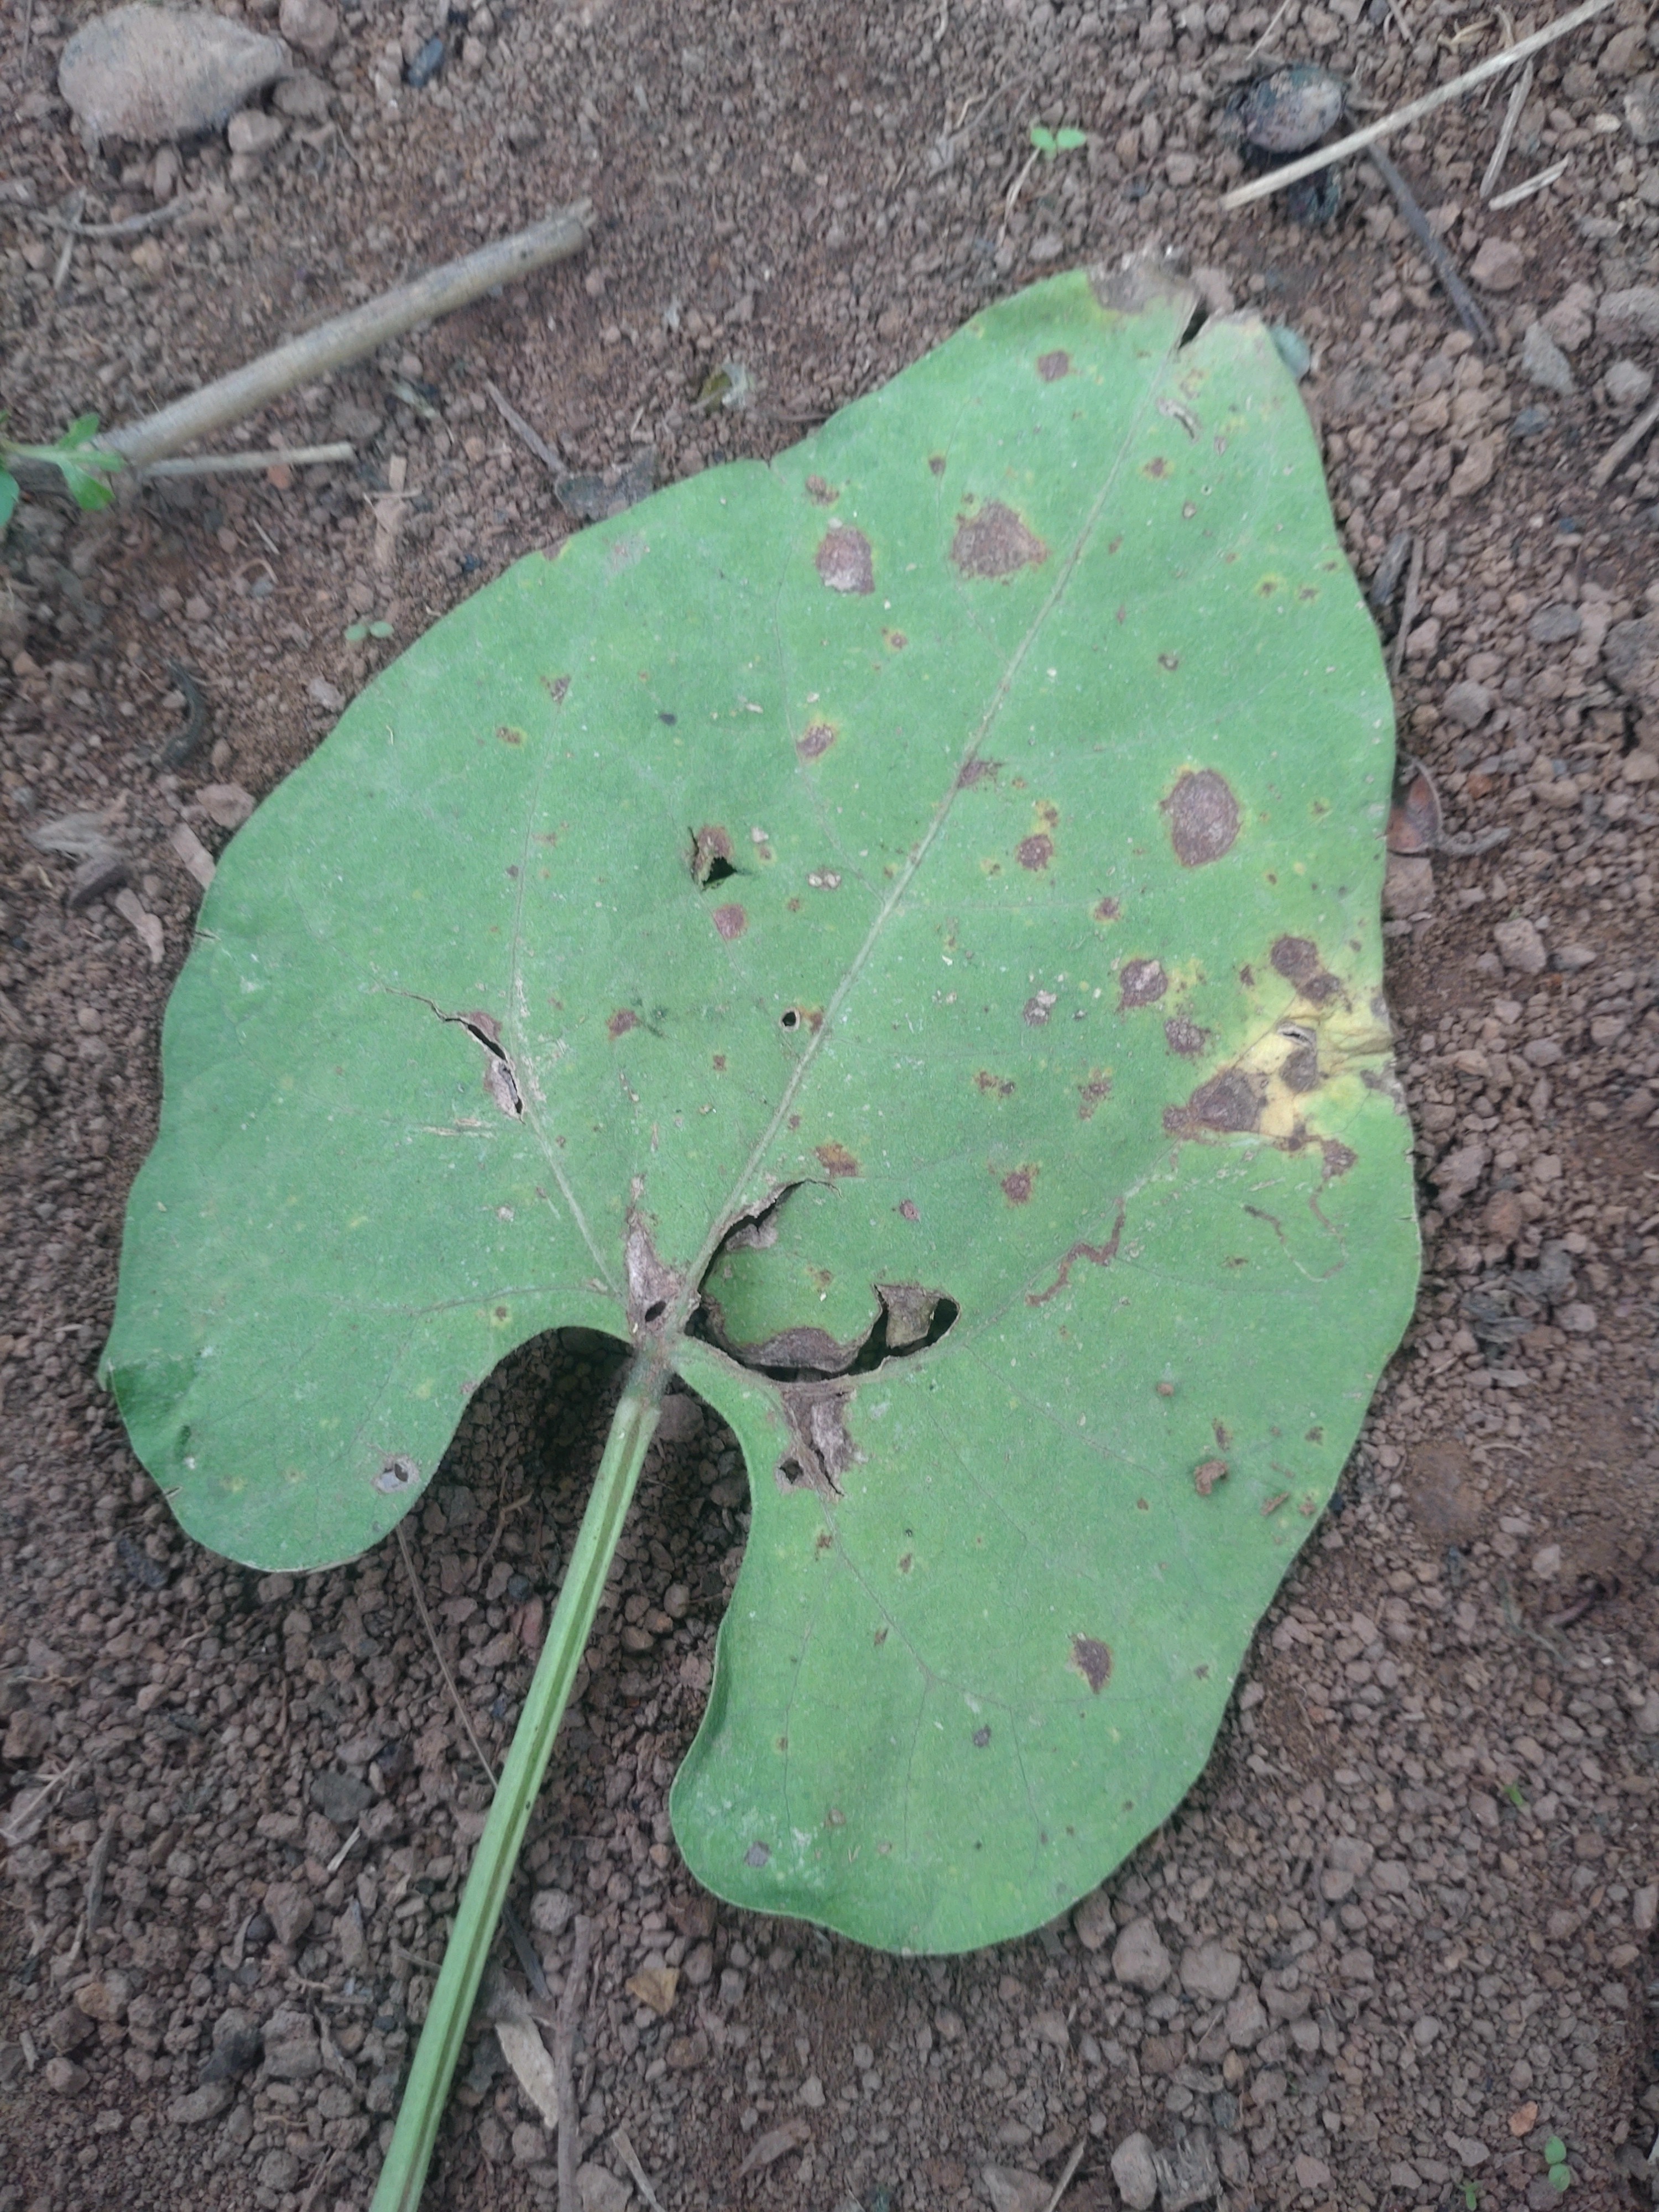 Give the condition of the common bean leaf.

rust
